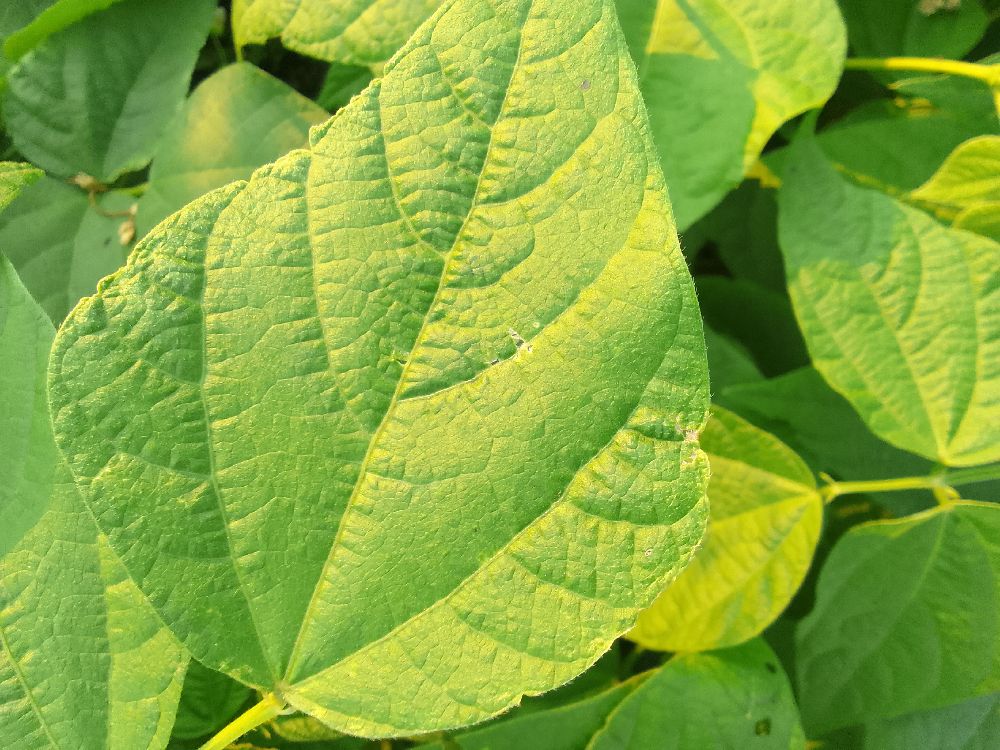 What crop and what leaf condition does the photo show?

common bean, healthy
